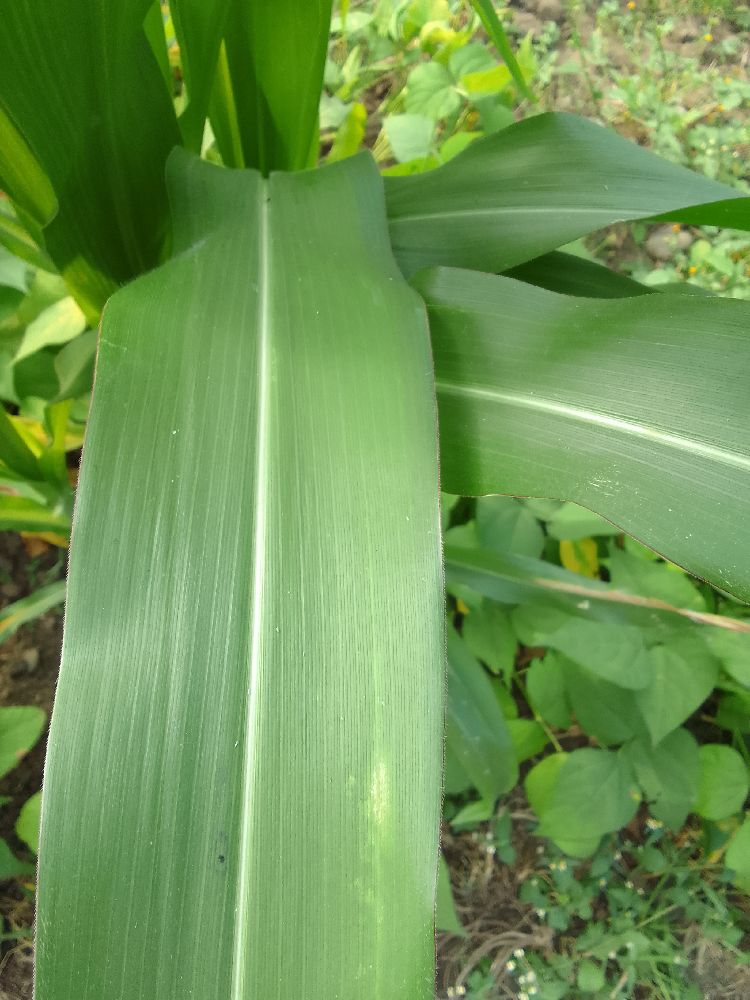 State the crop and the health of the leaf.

maize, healthy
